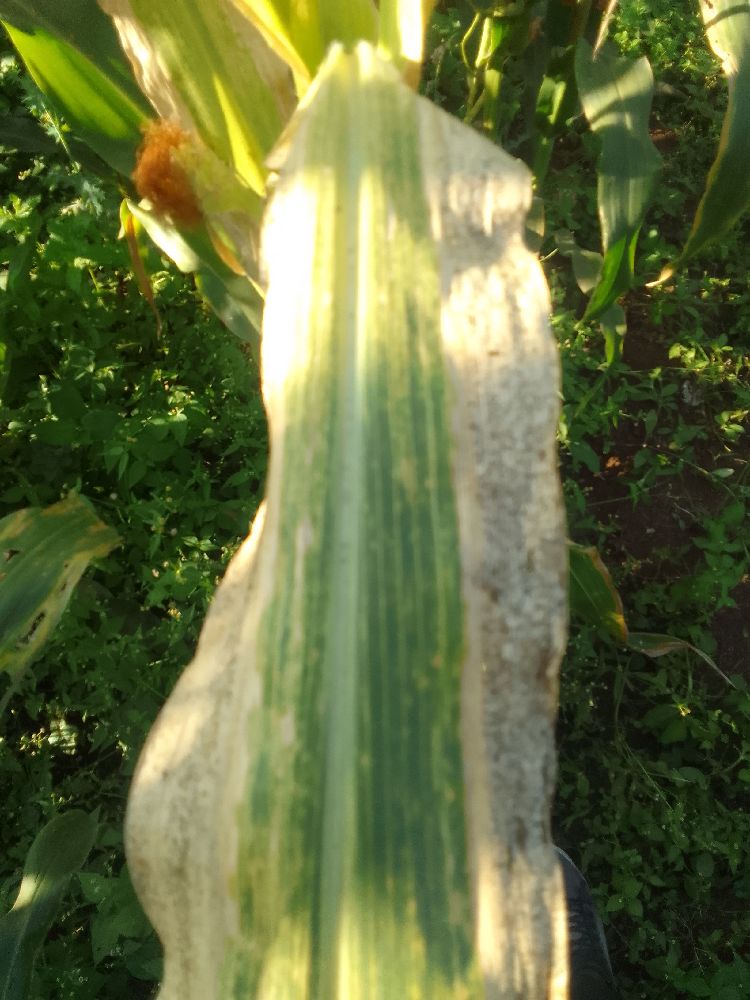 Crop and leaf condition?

maize, maize lethal necrosis
